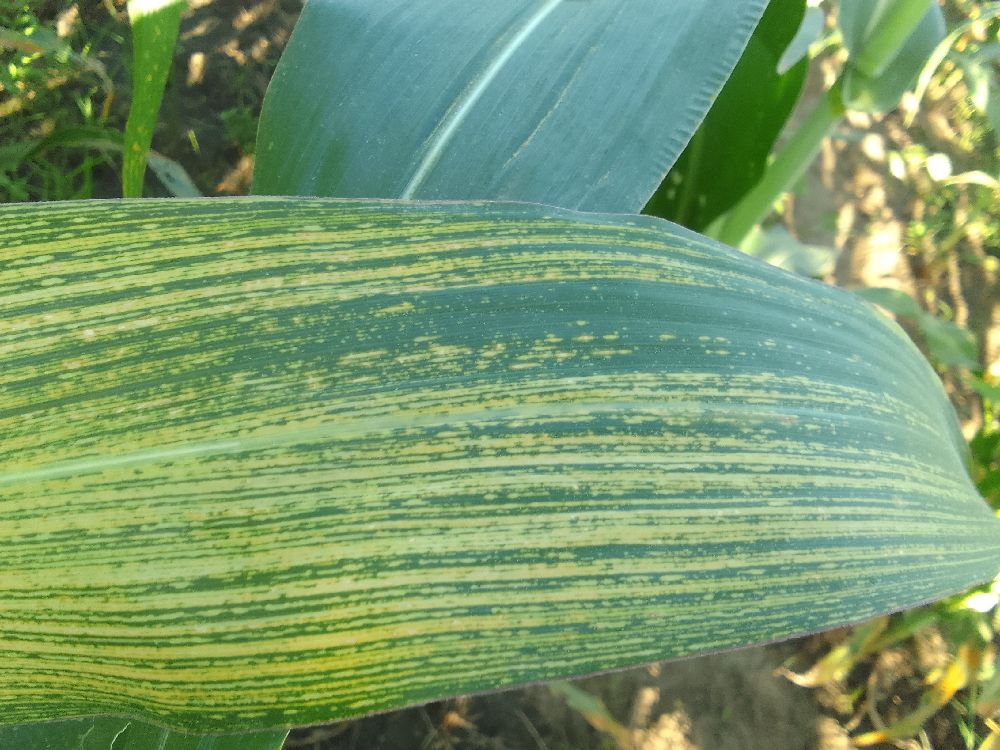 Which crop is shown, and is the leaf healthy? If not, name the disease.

maize, maize streak virus
